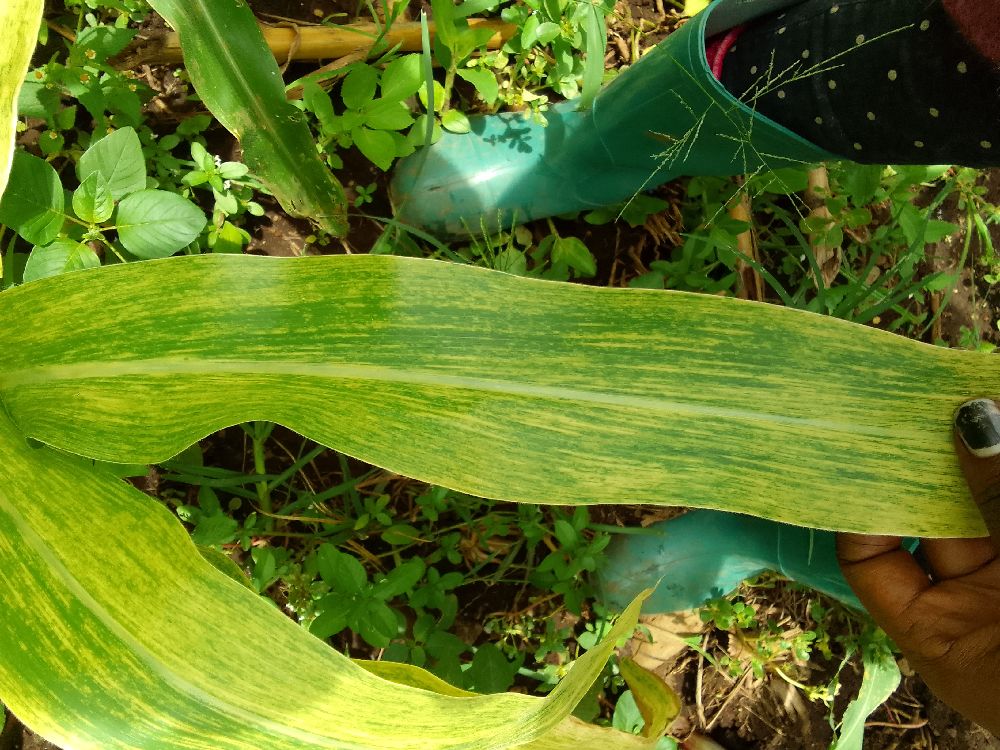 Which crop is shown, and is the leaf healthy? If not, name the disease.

maize, maize lethal necrosis
